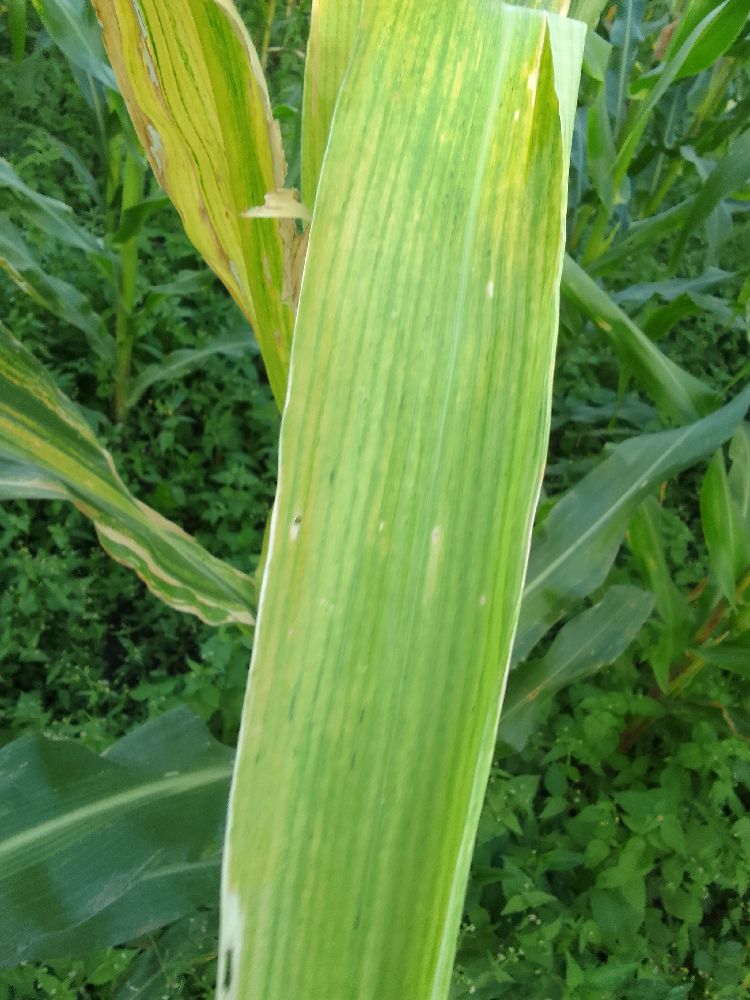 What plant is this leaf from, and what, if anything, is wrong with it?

maize, maize lethal necrosis
